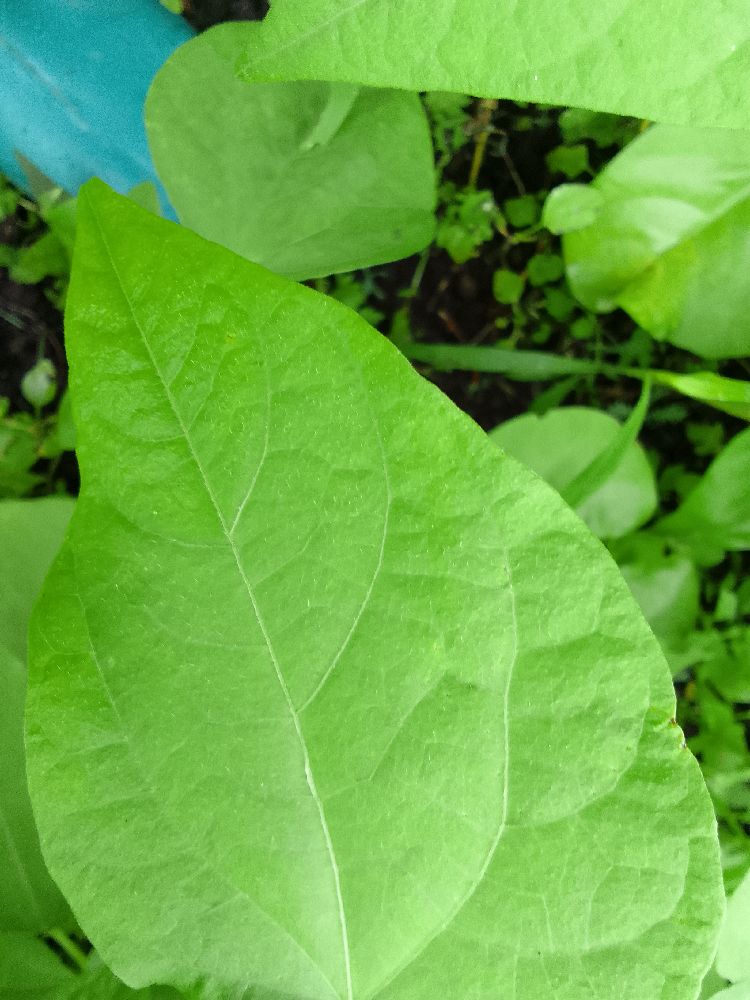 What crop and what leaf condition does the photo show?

common bean, healthy
